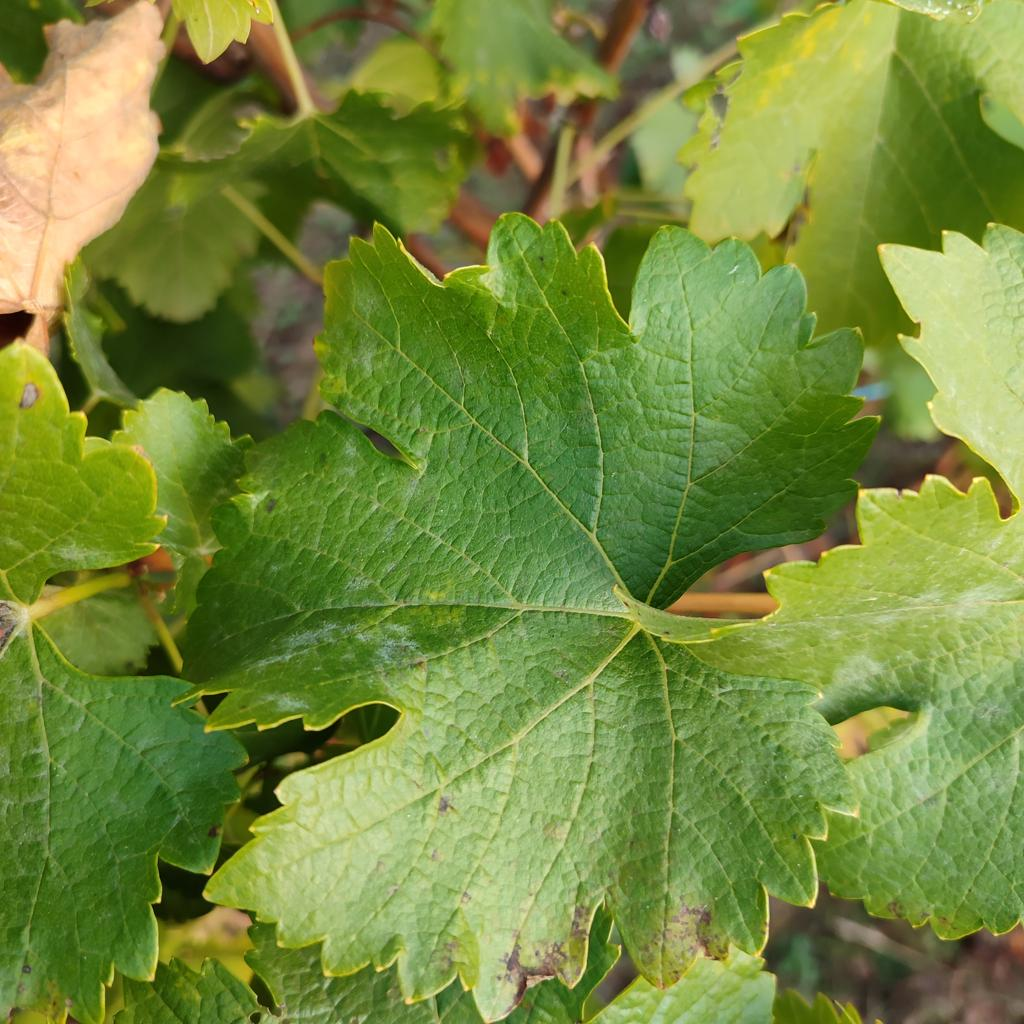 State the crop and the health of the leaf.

grapevine, powdery mildew
